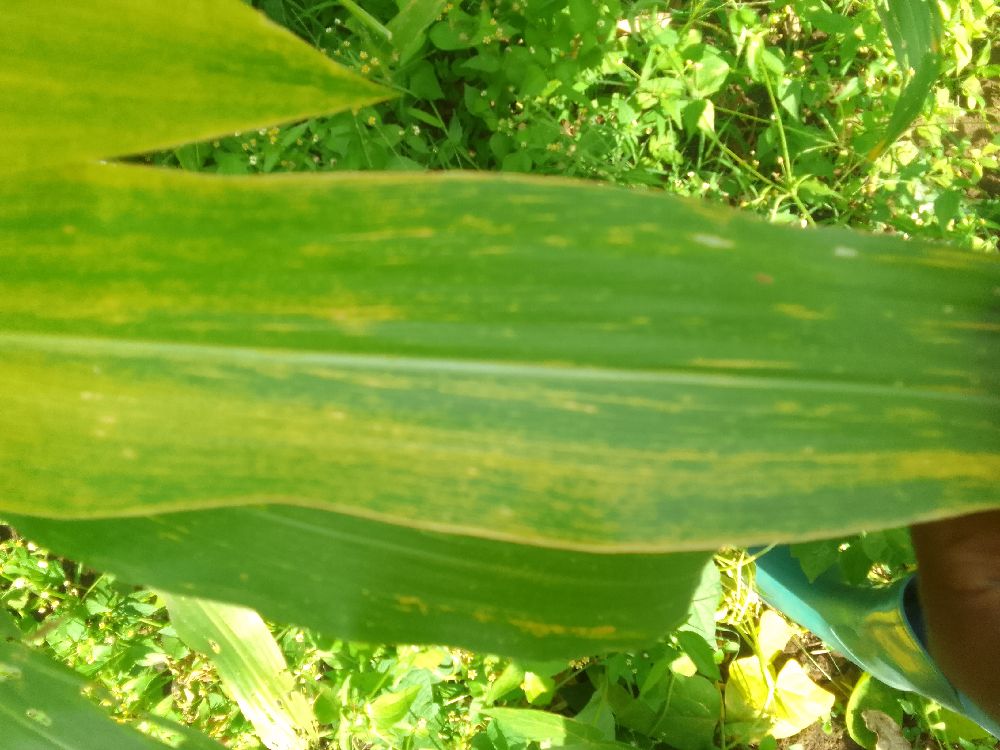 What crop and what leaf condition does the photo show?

maize, maize lethal necrosis
